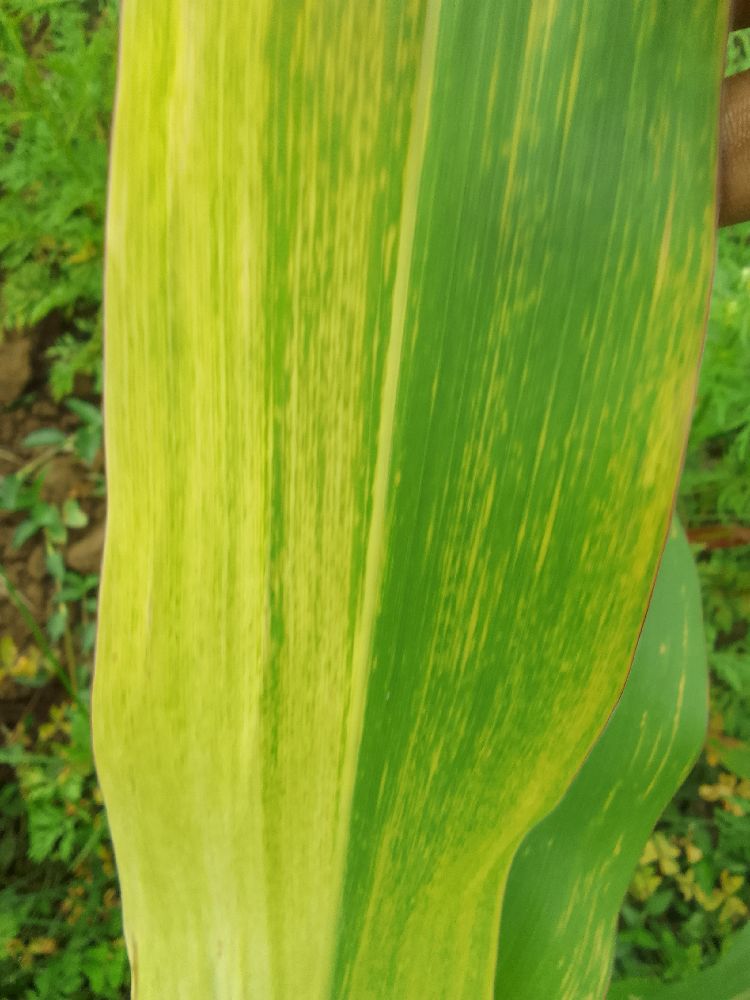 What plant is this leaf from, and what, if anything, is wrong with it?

maize, maize lethal necrosis
